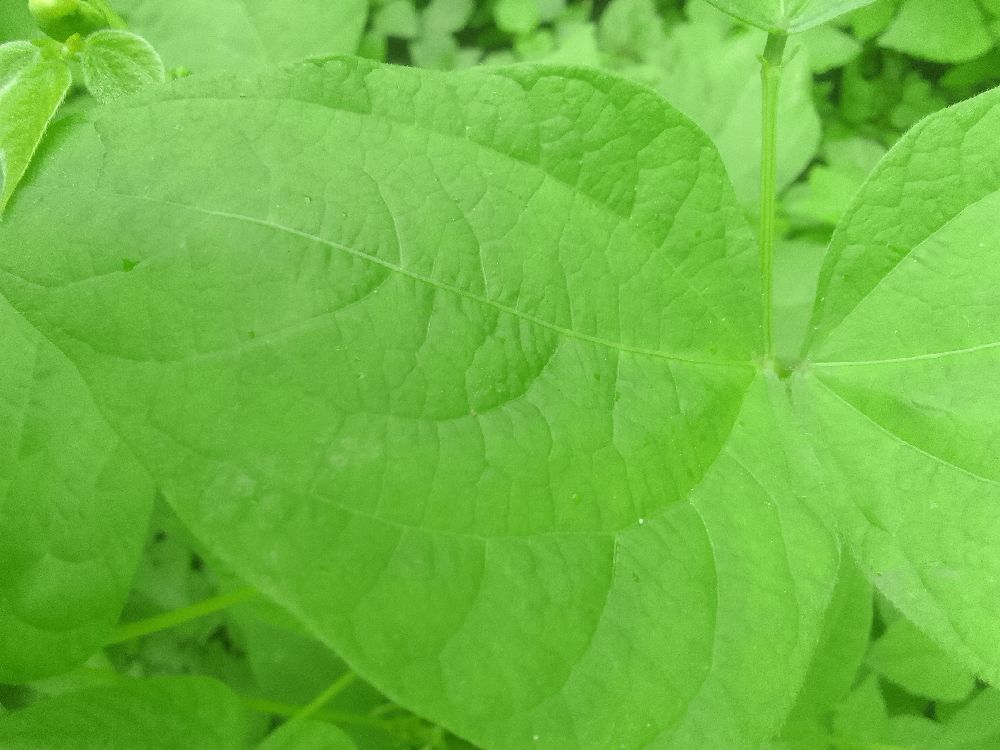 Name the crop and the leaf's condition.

common bean, healthy
